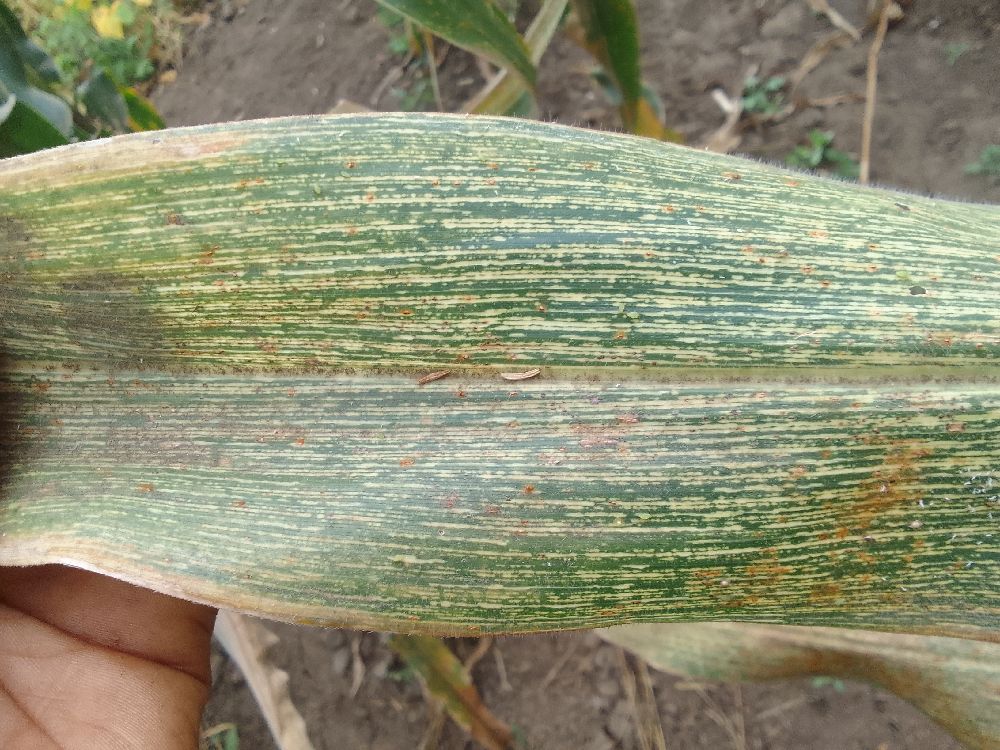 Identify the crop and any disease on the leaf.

maize, maize streak virus
